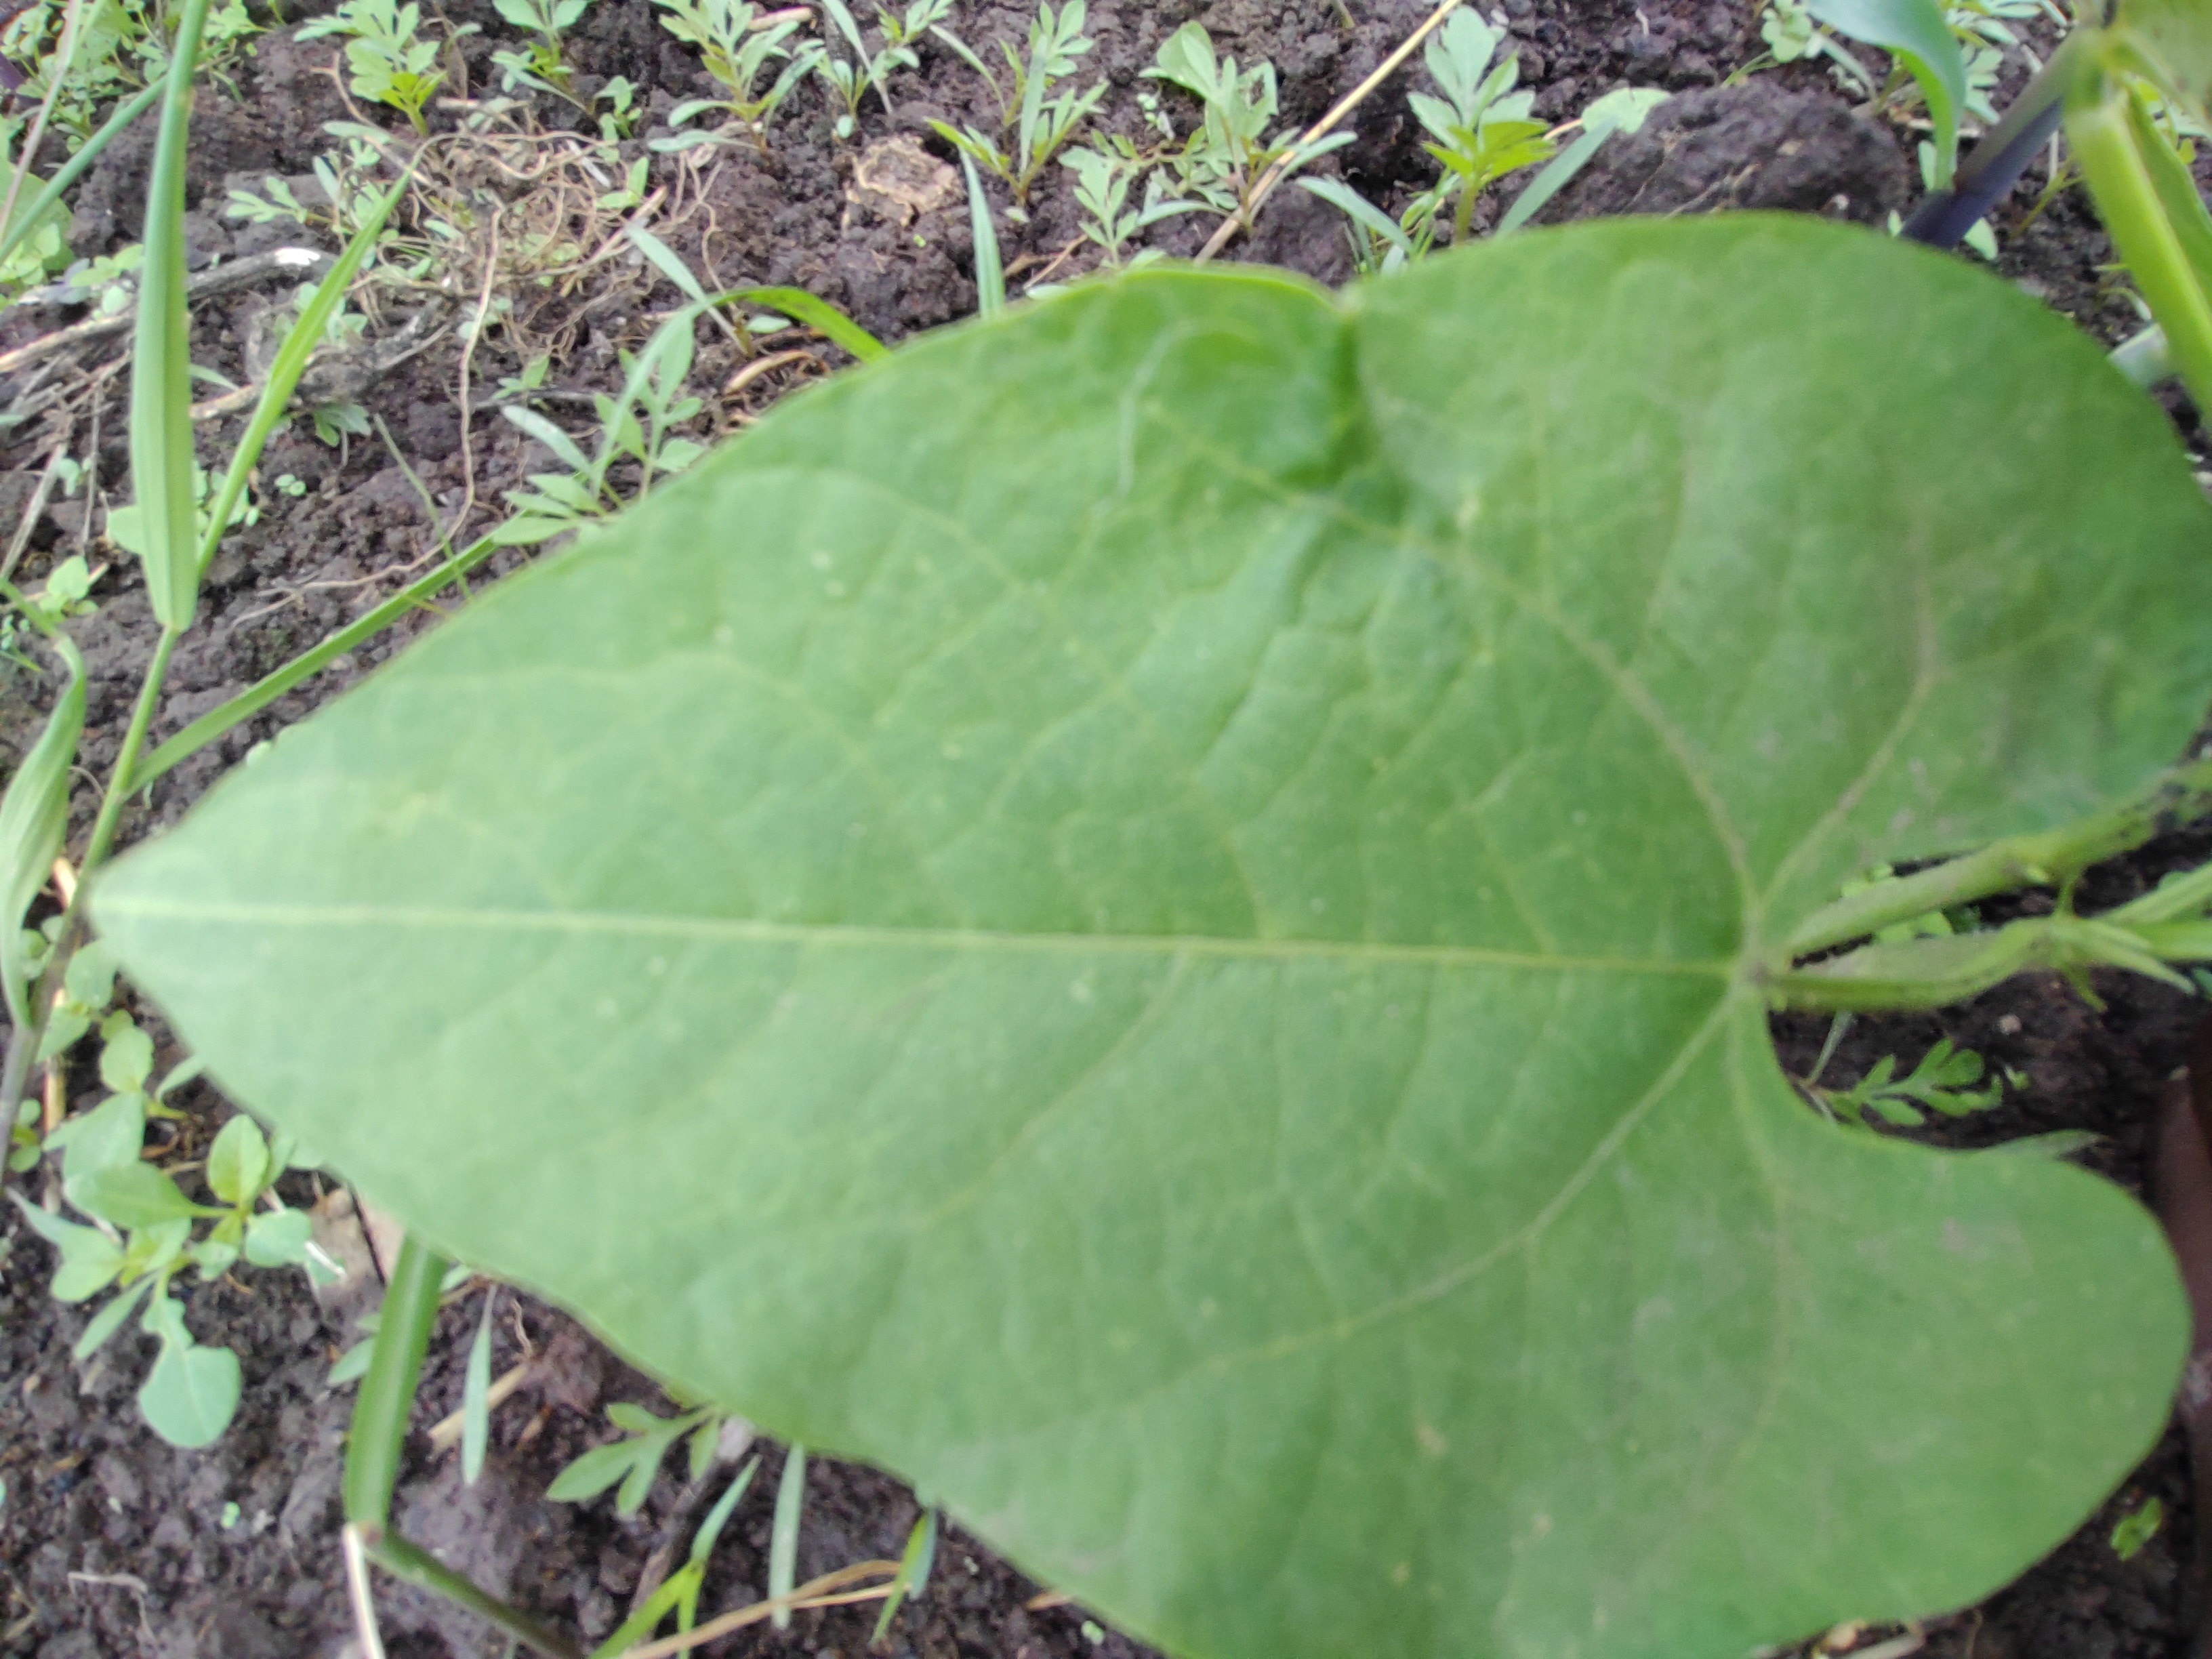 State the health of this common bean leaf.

healthy
